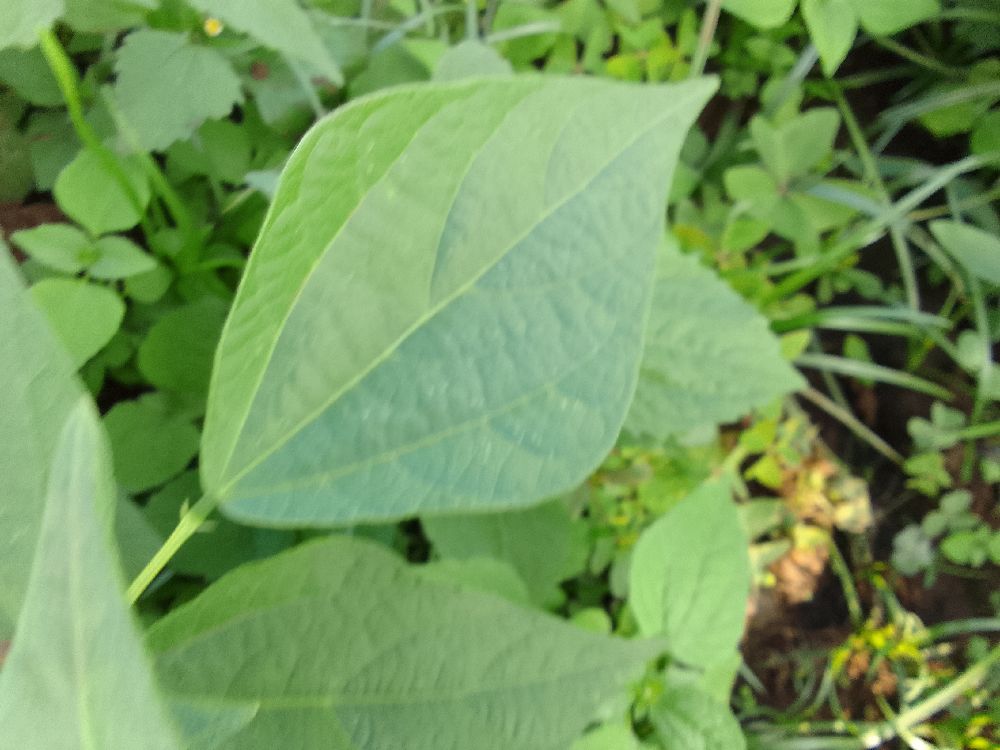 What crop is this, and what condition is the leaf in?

common bean, healthy
